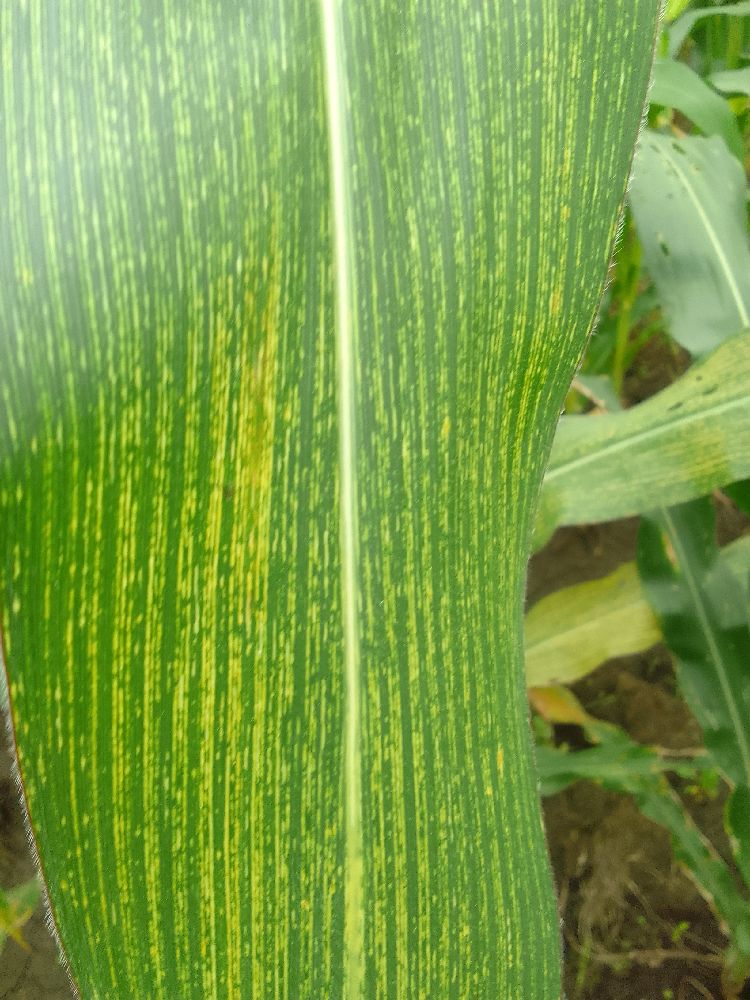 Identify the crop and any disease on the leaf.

maize, maize streak virus
